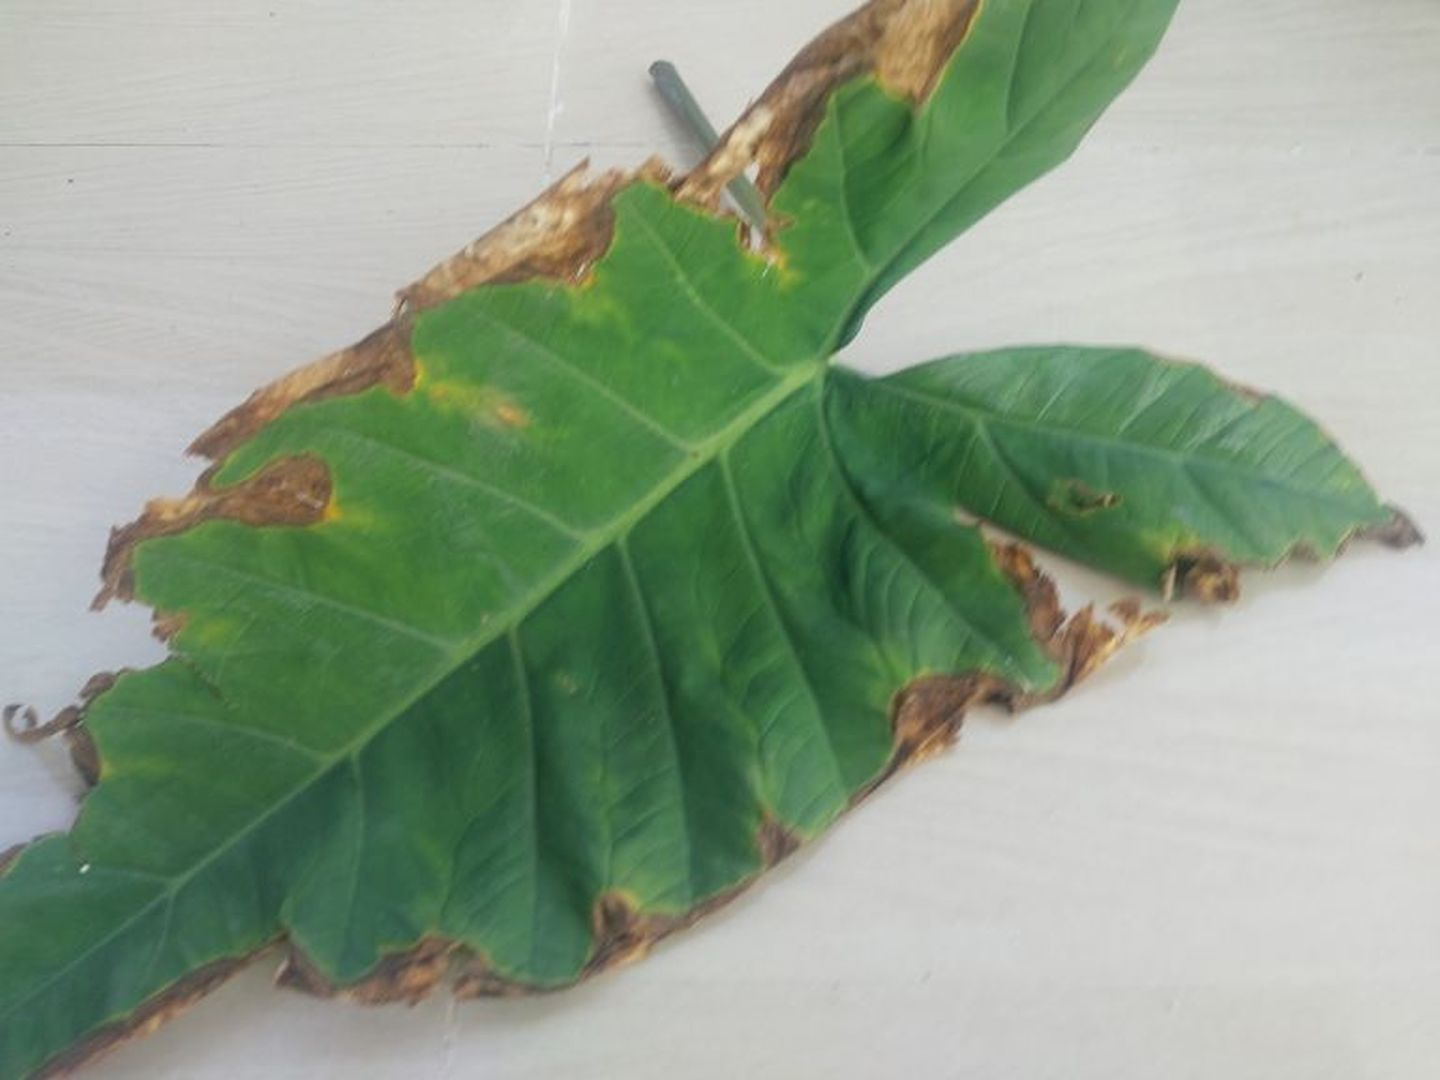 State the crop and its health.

taro, leaf blight
